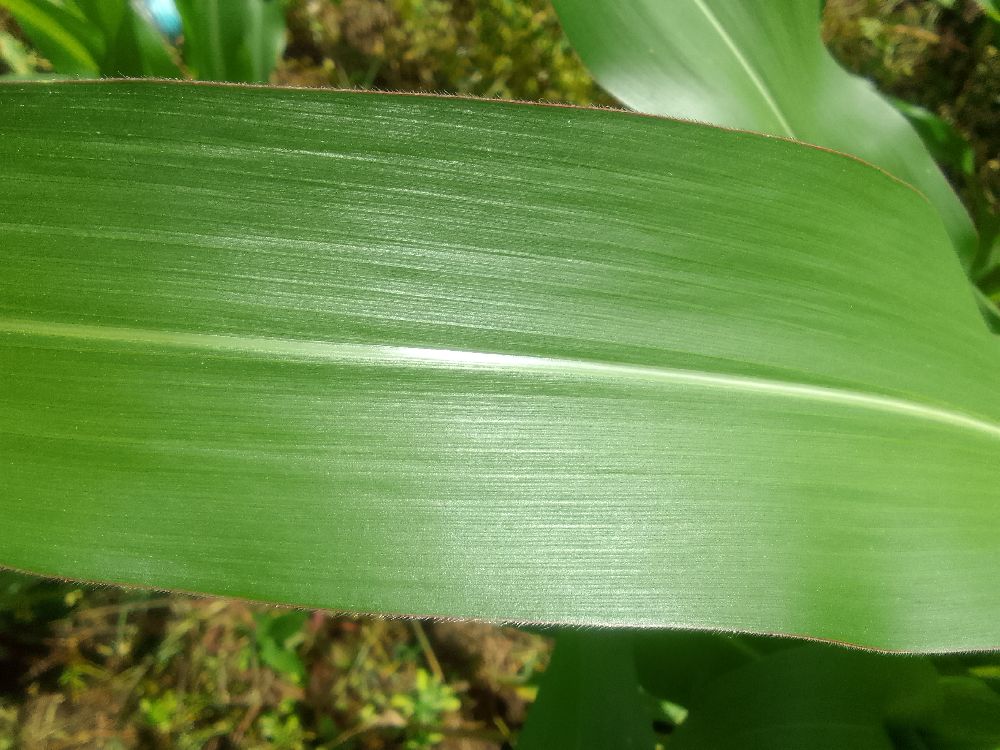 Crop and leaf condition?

maize, healthy
